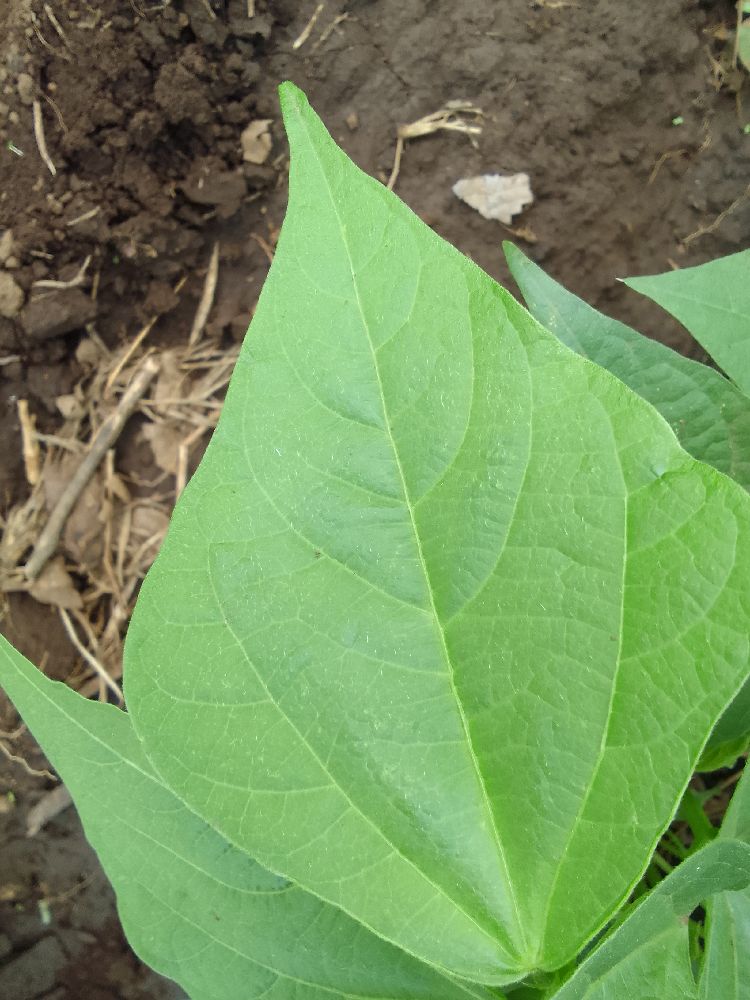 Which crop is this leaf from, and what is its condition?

common bean, healthy
